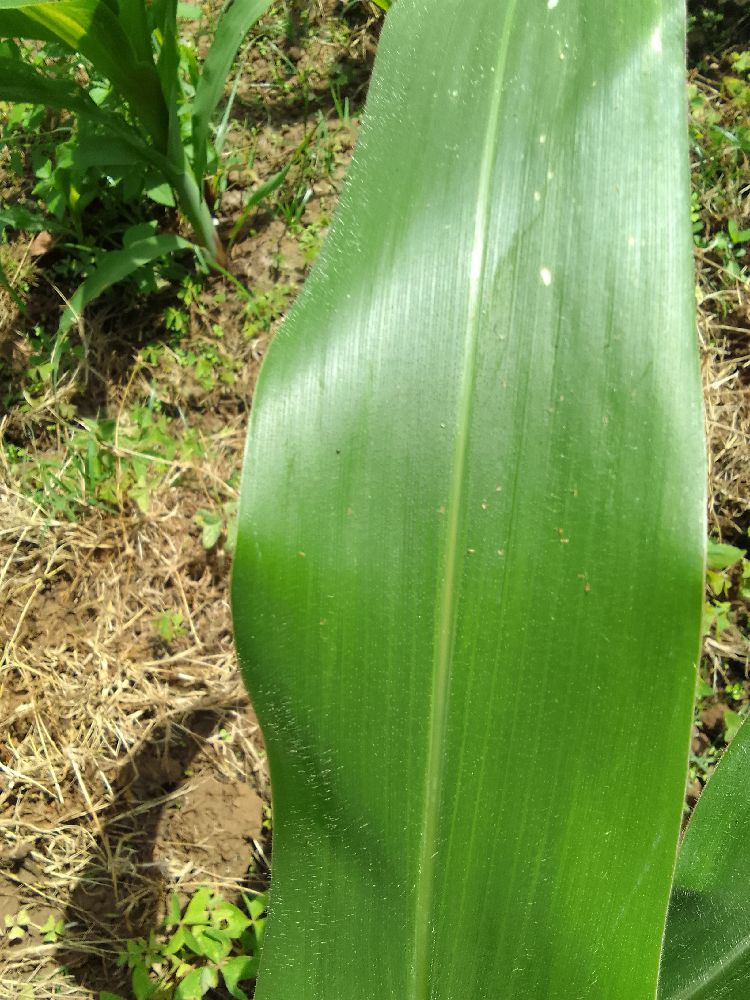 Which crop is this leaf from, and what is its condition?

maize, healthy
